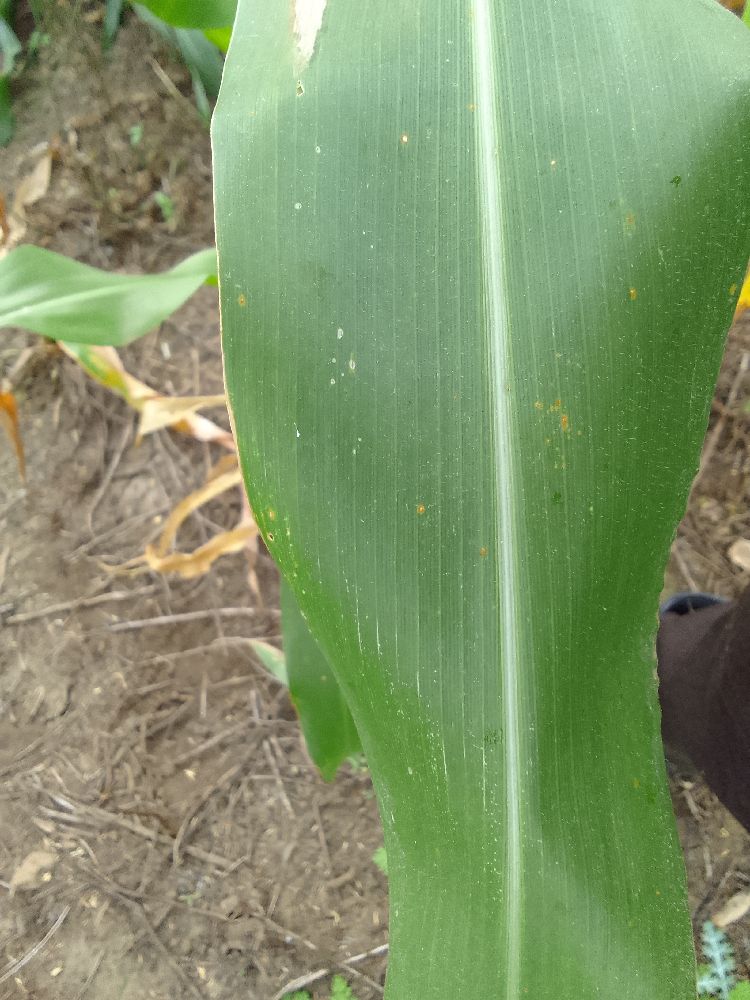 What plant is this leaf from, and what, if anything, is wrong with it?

maize, healthy
